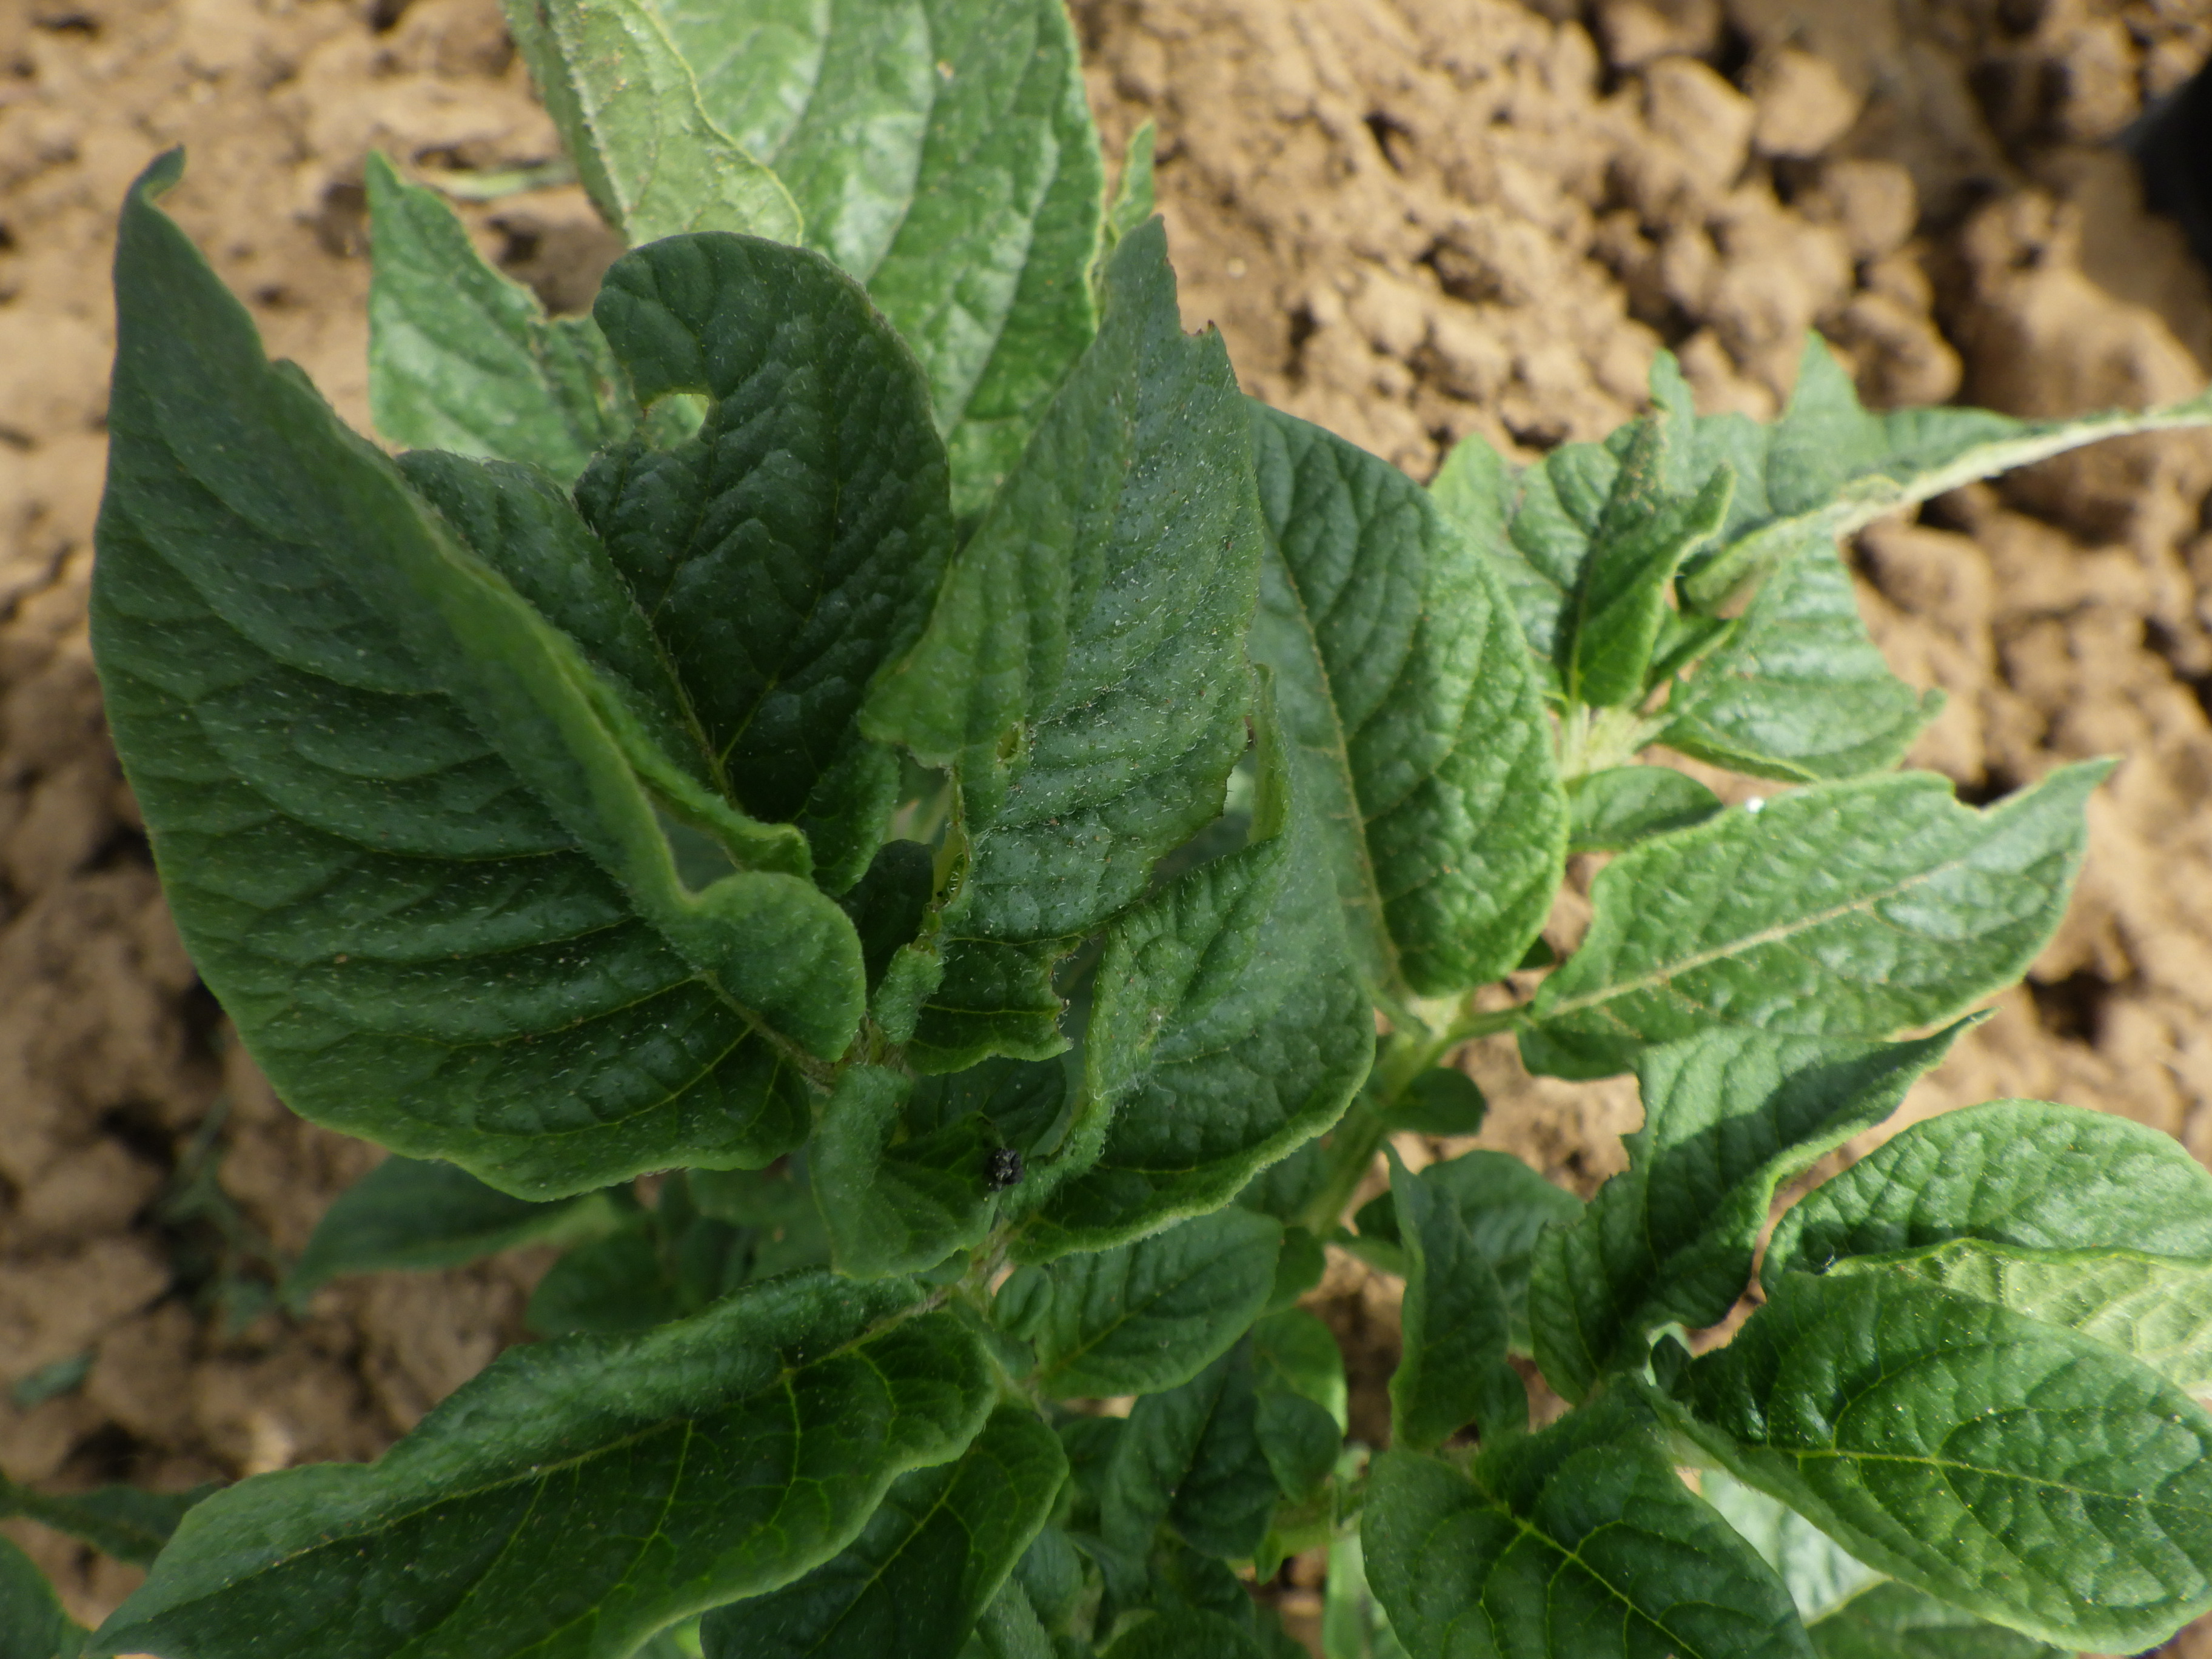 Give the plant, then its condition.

potato, phytophagous
